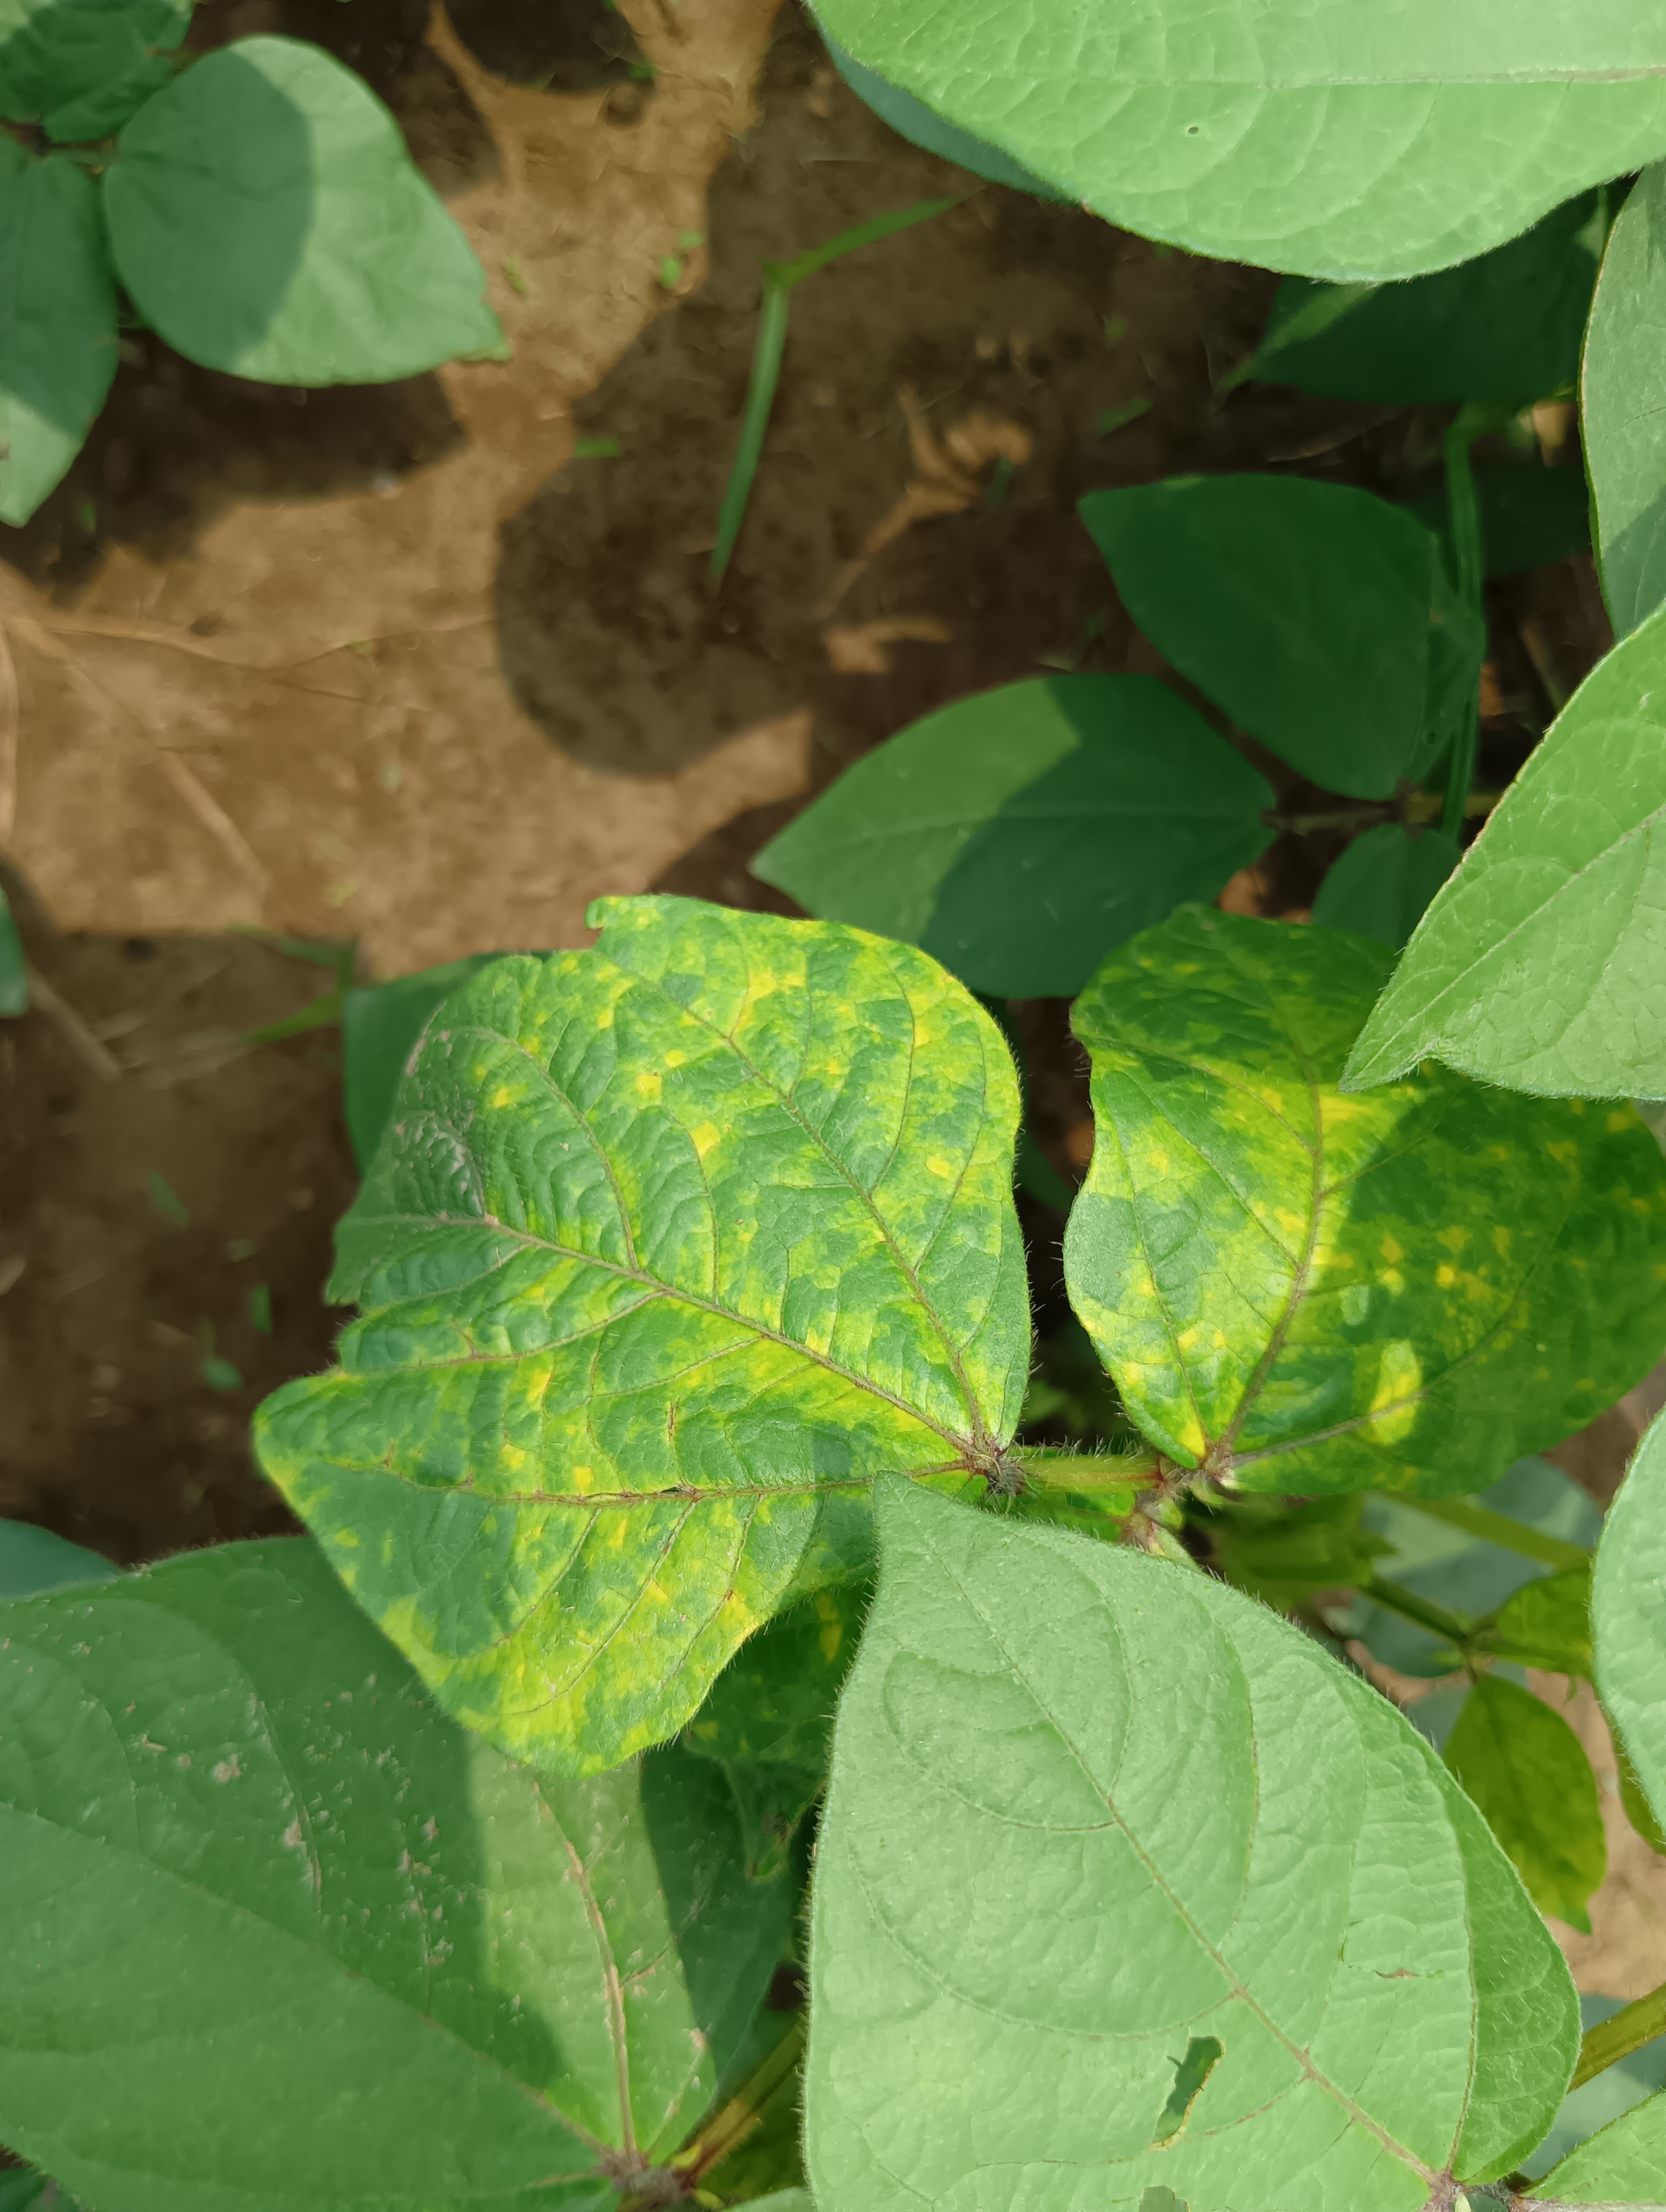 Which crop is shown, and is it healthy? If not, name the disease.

mungbean, yellow mosaic
